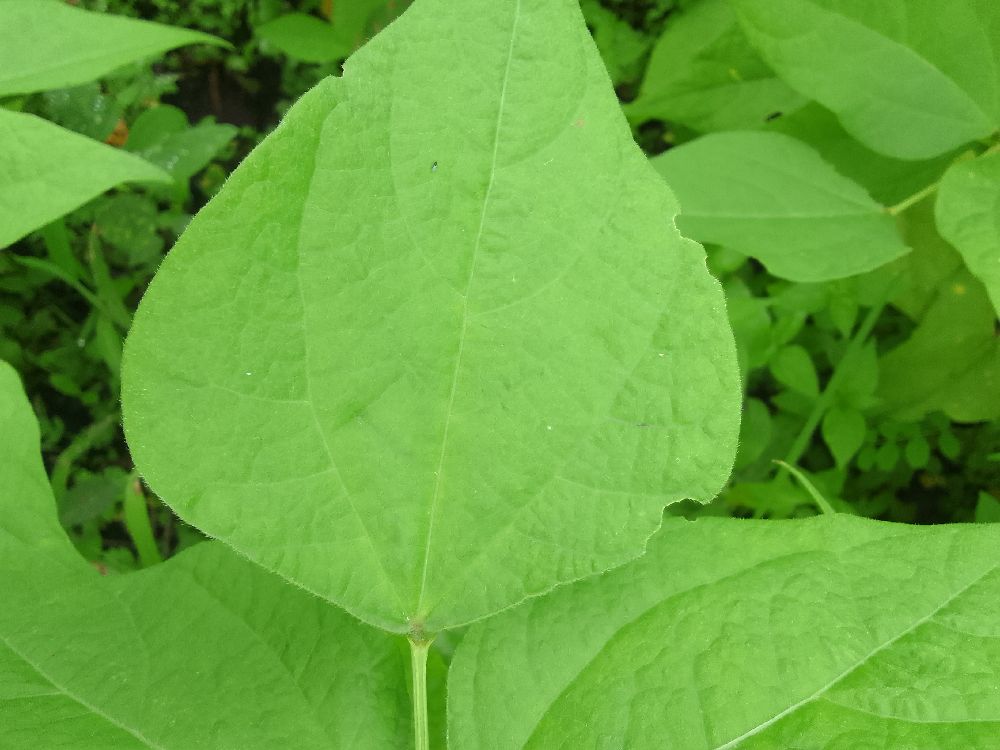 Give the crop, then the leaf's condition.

common bean, healthy
